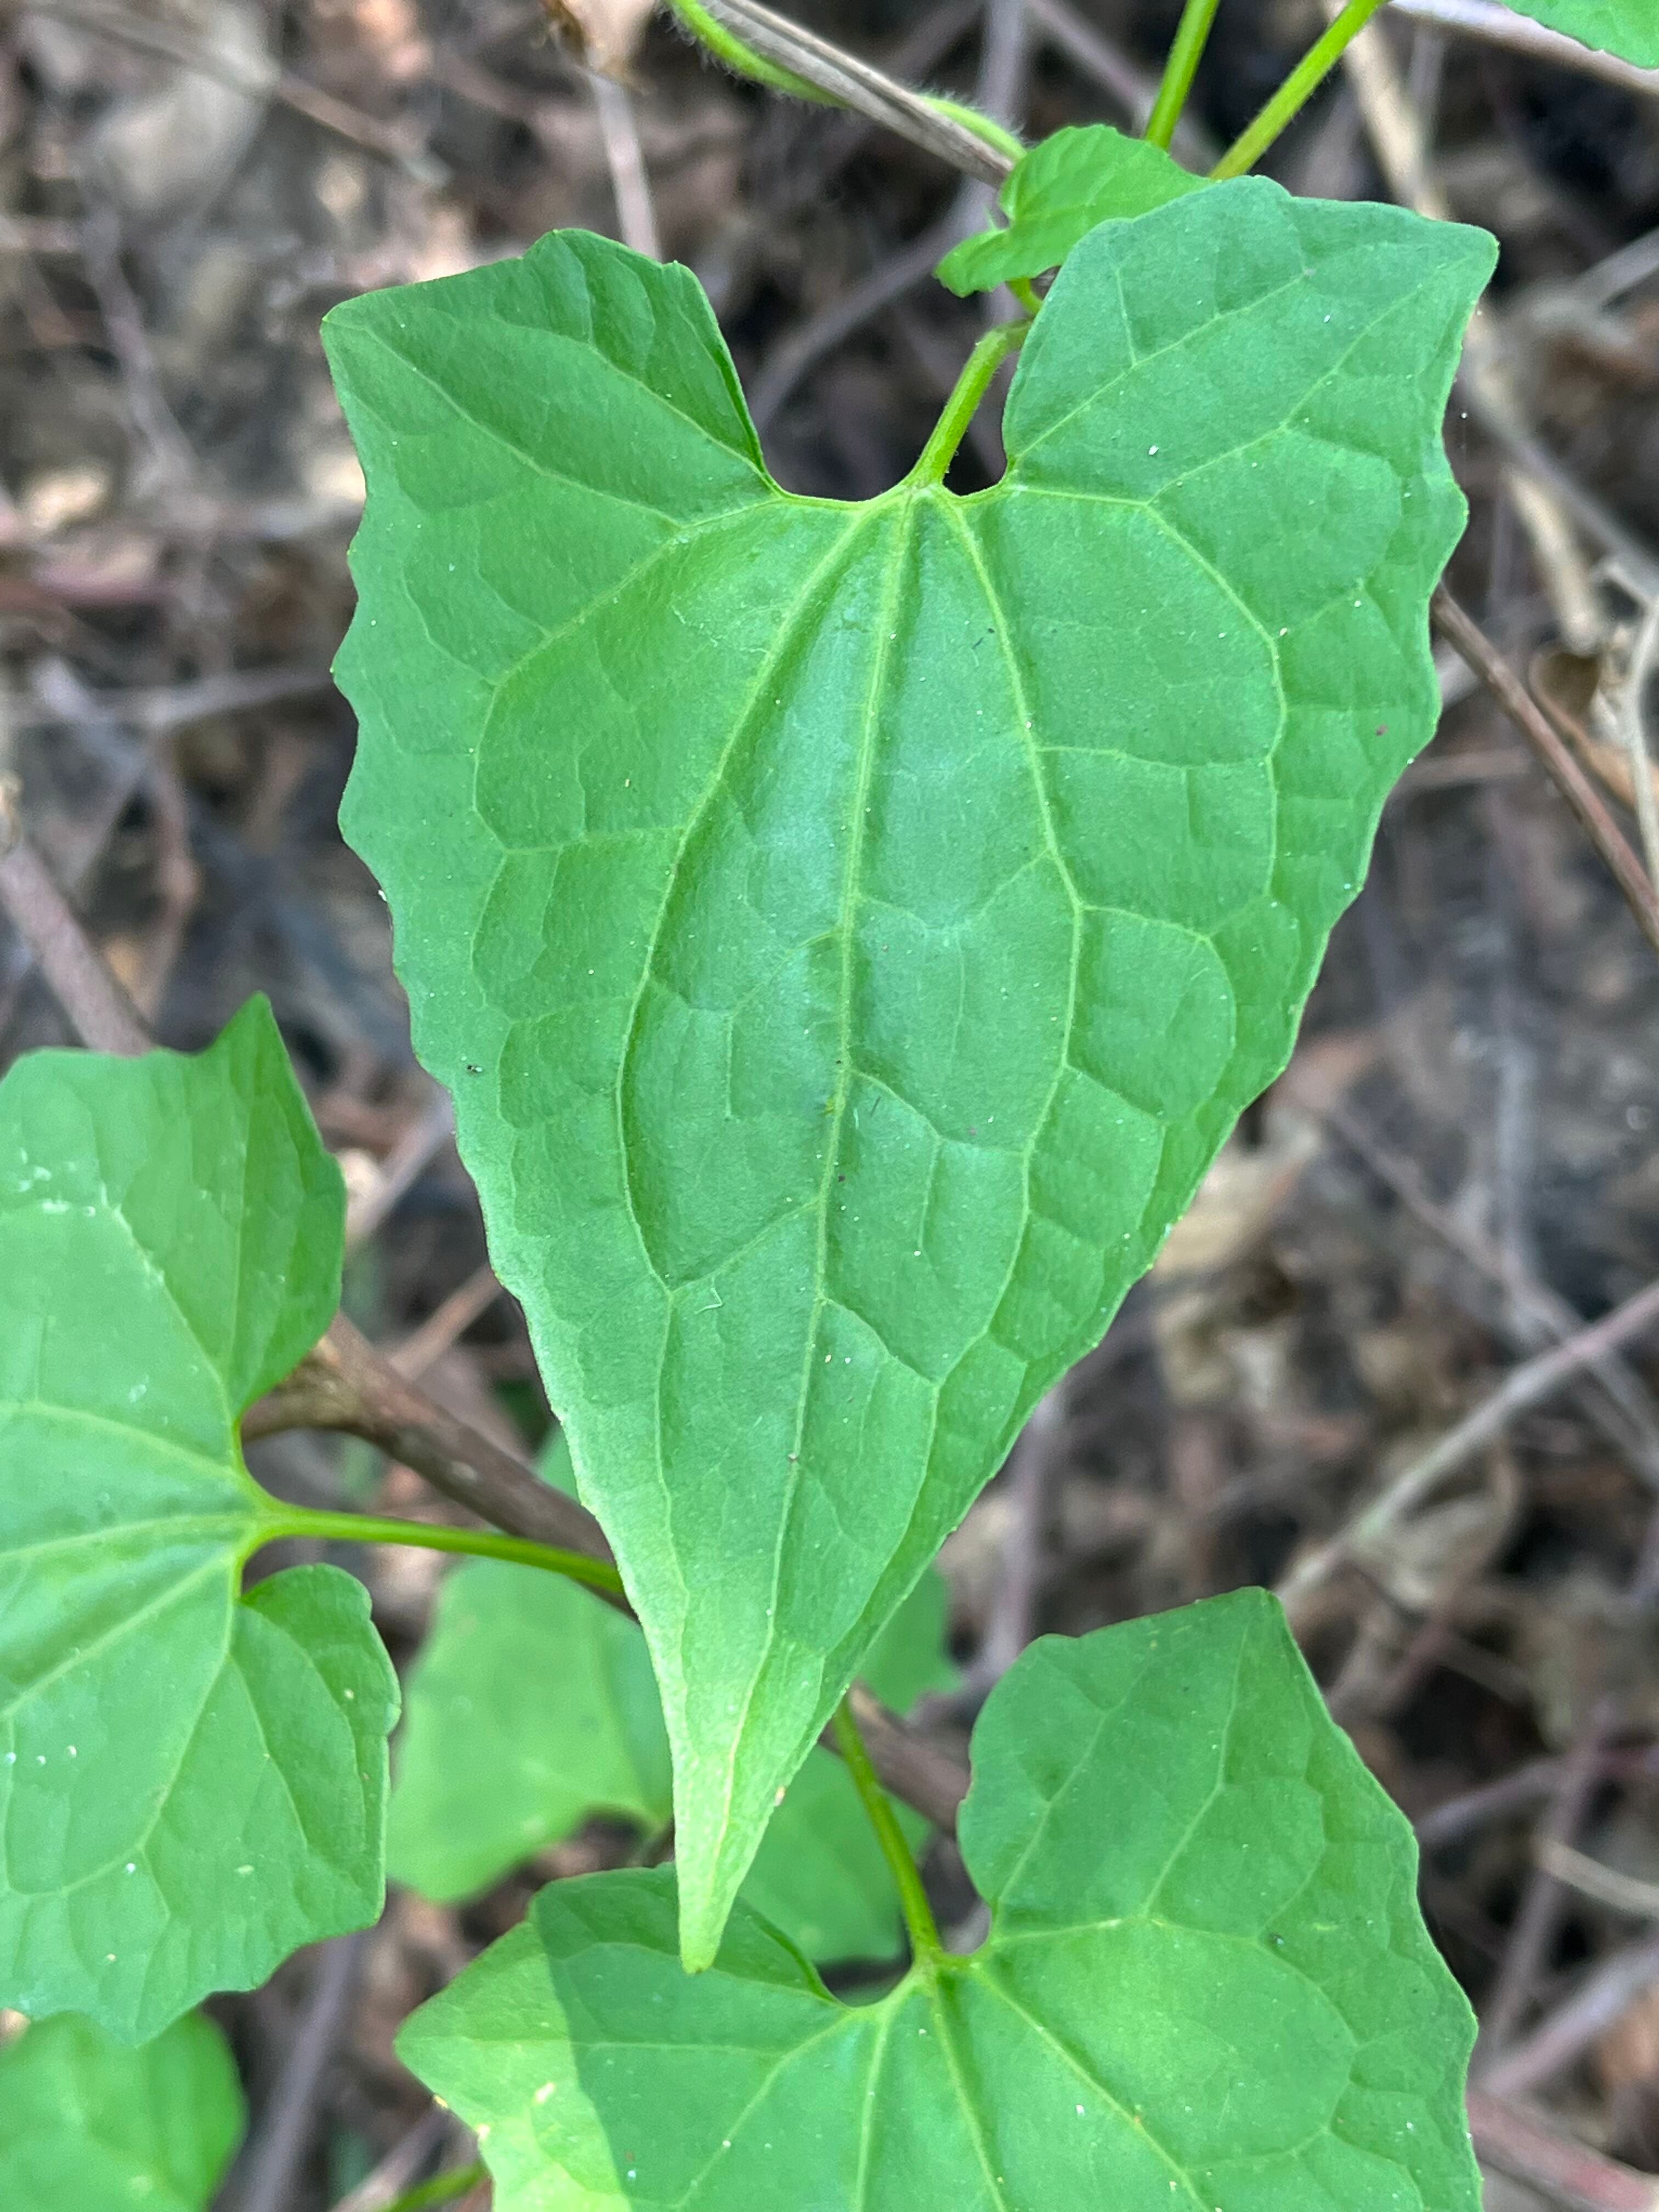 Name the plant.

bitter vine
